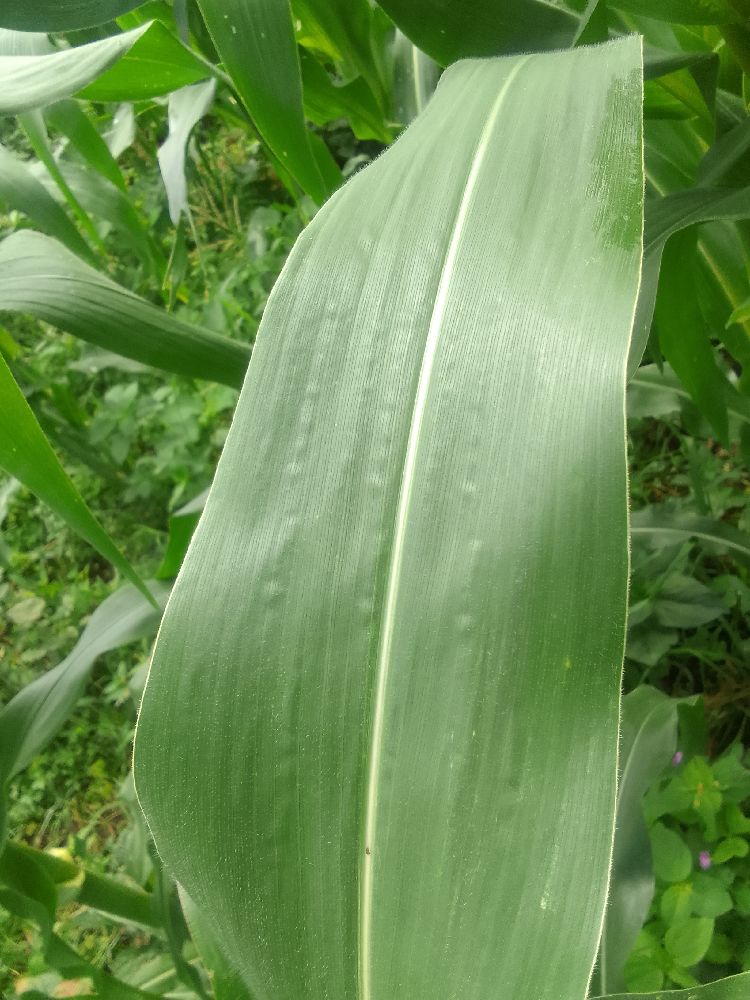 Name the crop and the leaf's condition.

maize, healthy
